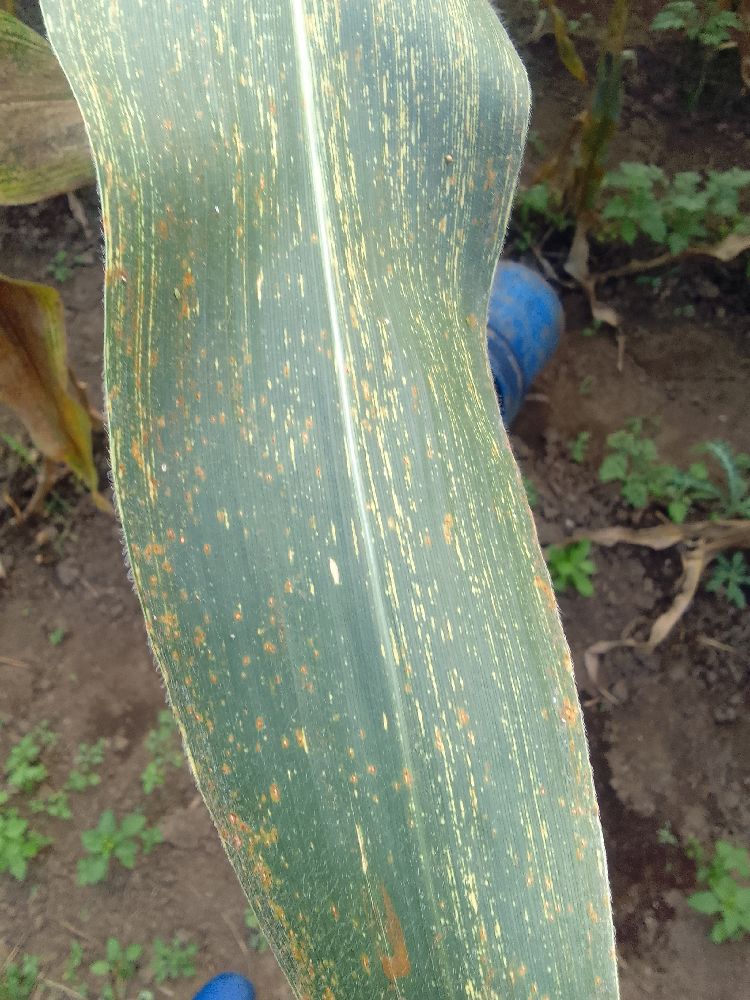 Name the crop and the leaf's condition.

maize, maize streak virus
